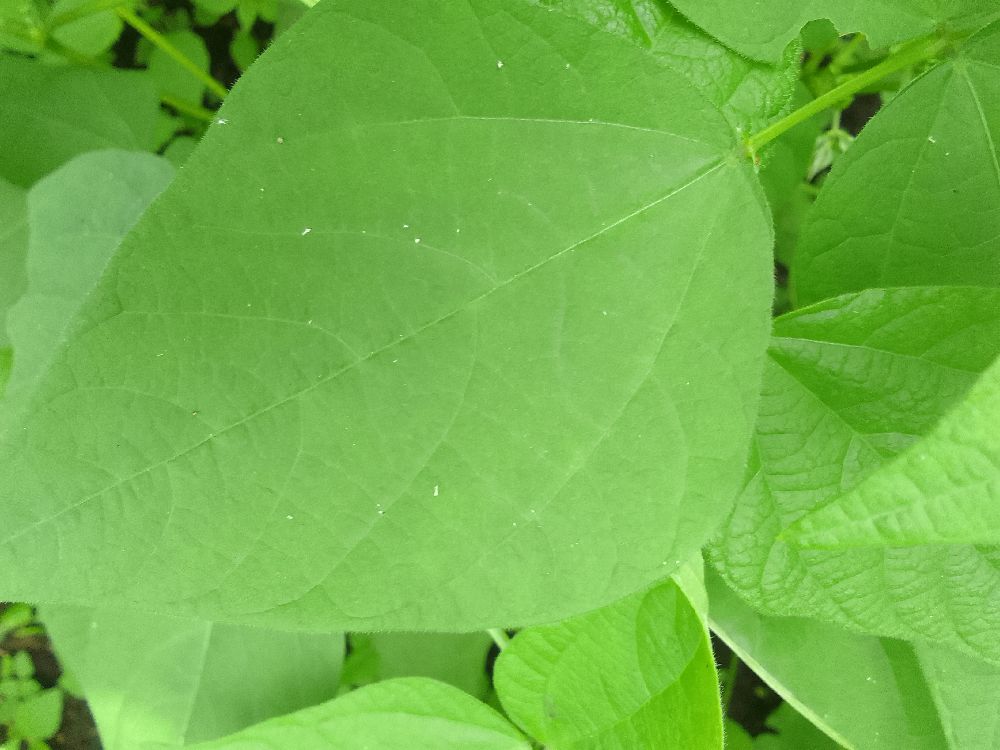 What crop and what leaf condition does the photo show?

common bean, healthy
